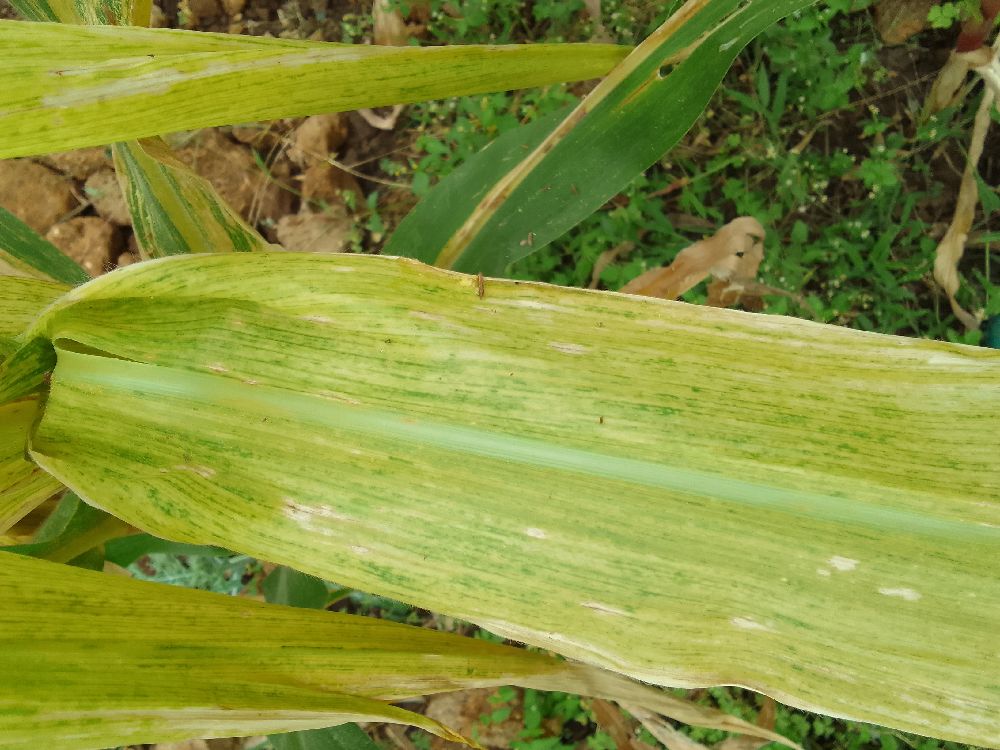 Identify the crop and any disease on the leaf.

maize, maize lethal necrosis
